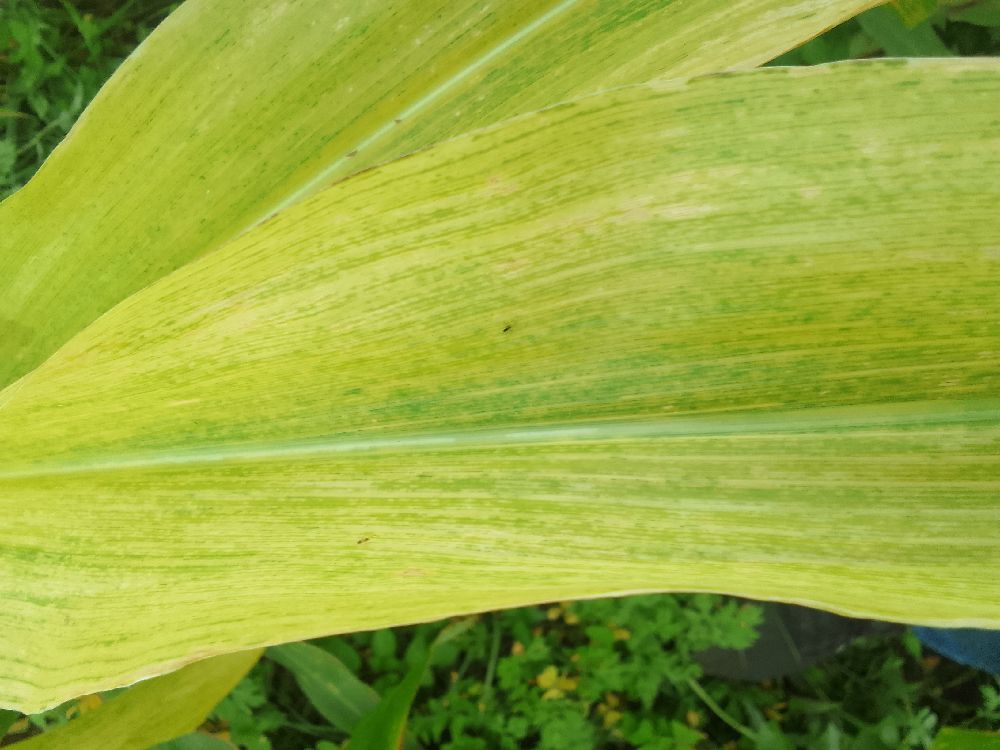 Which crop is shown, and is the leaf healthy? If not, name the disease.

maize, maize lethal necrosis
